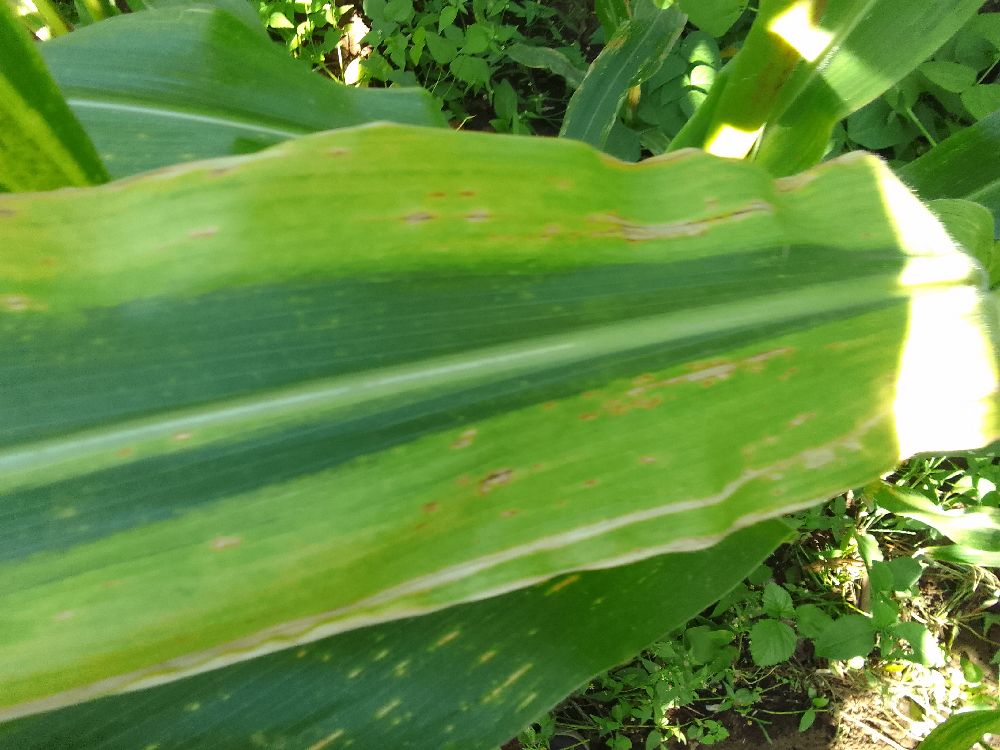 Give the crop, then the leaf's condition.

maize, maize lethal necrosis
